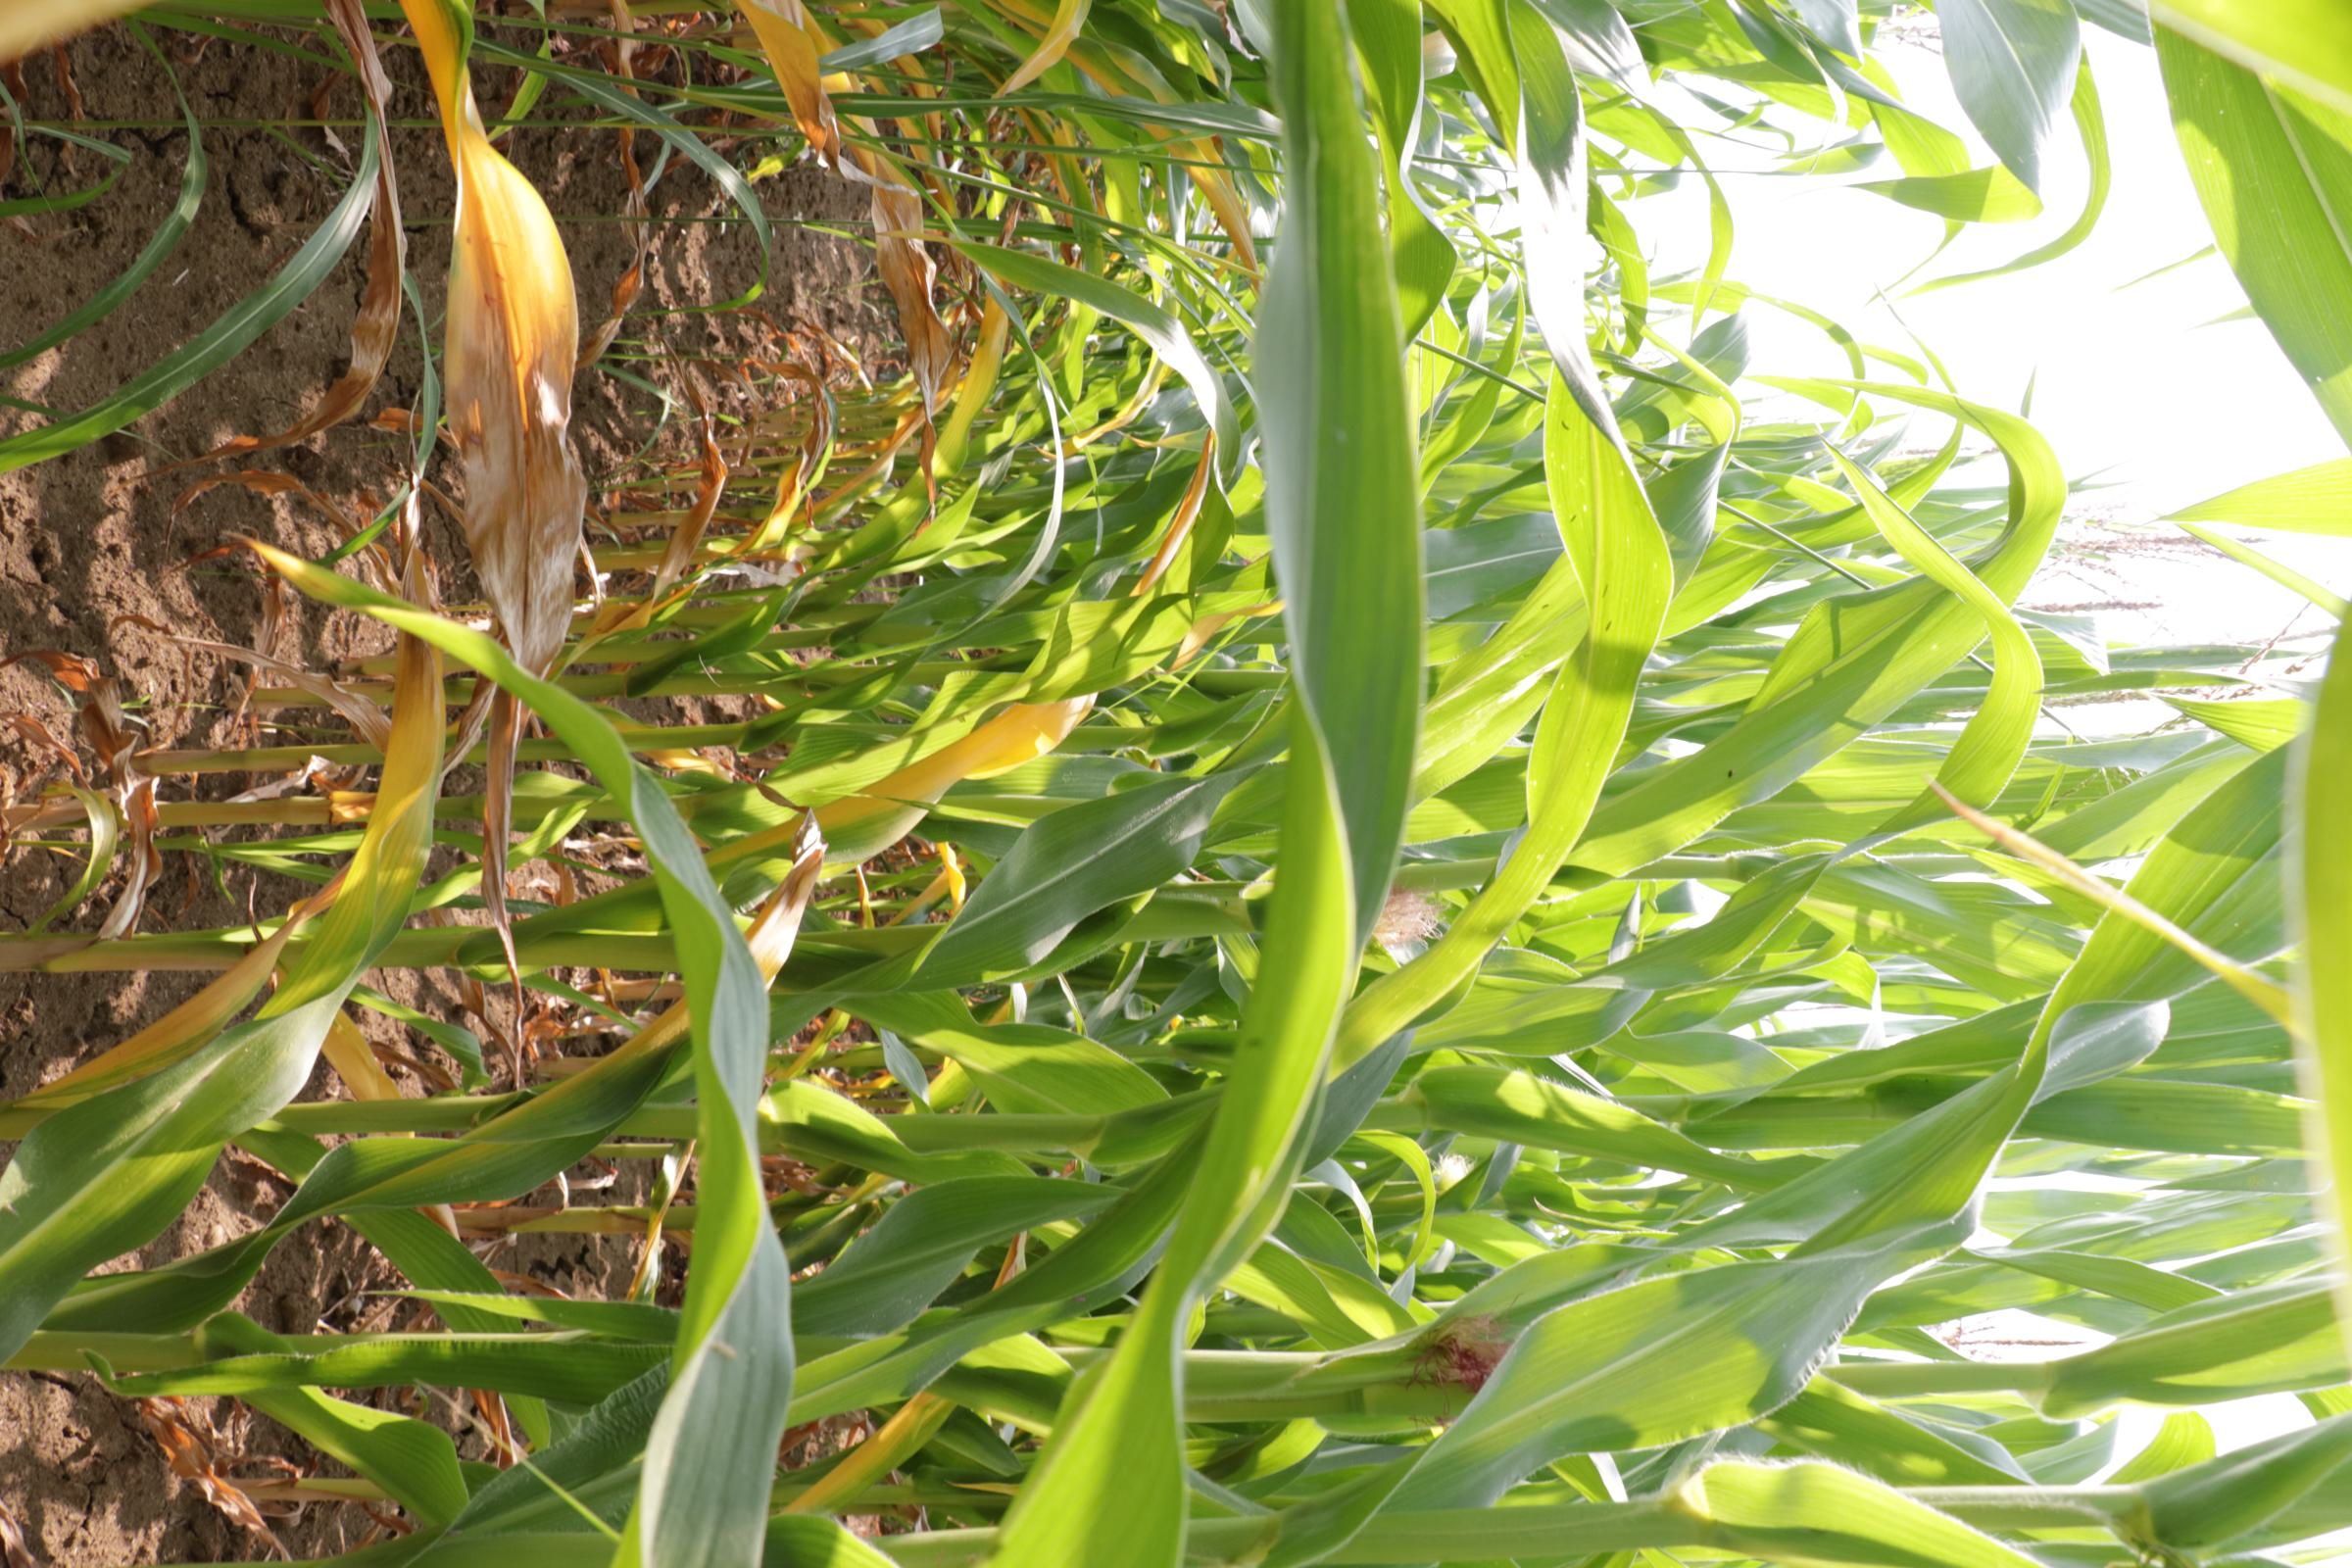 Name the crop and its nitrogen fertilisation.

maize, no added nitrogen
